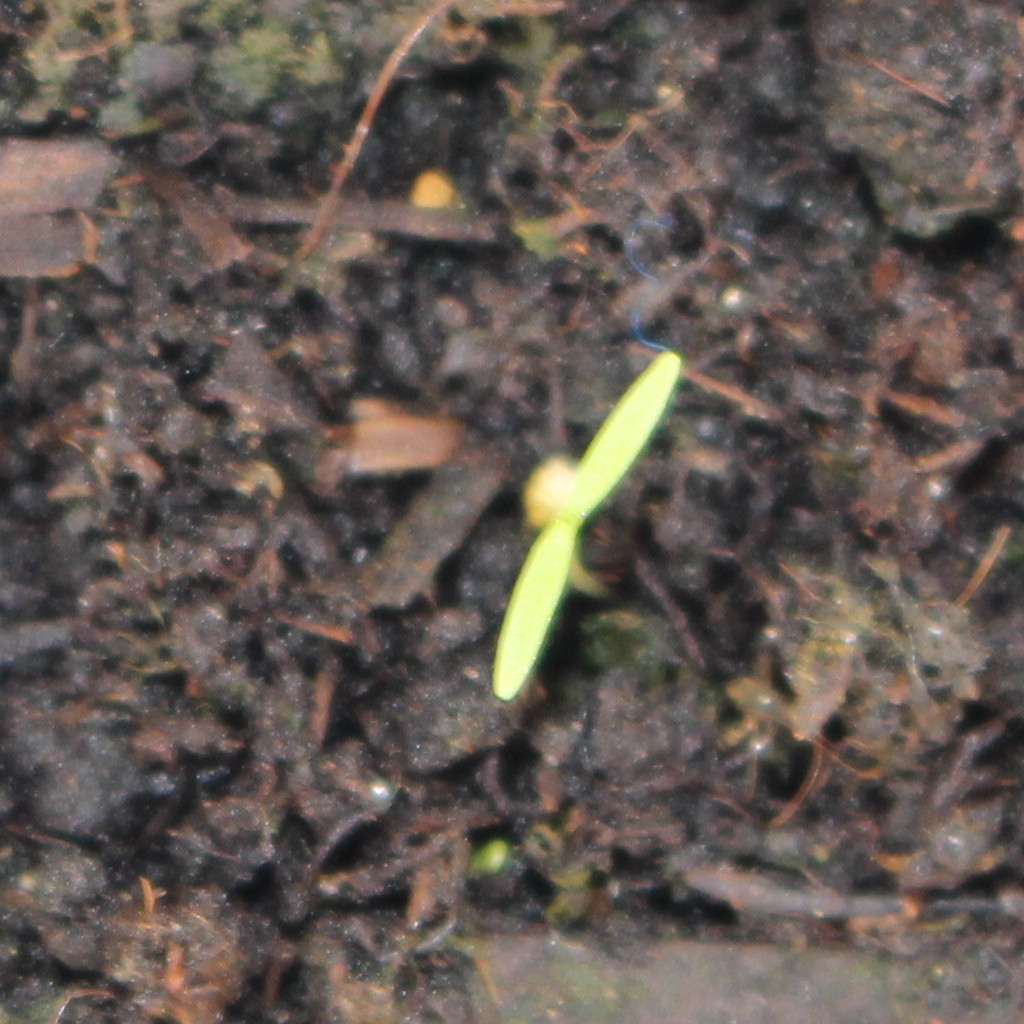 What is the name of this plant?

Papaver rhoeas
